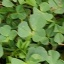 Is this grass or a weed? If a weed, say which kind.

unstructured weed
